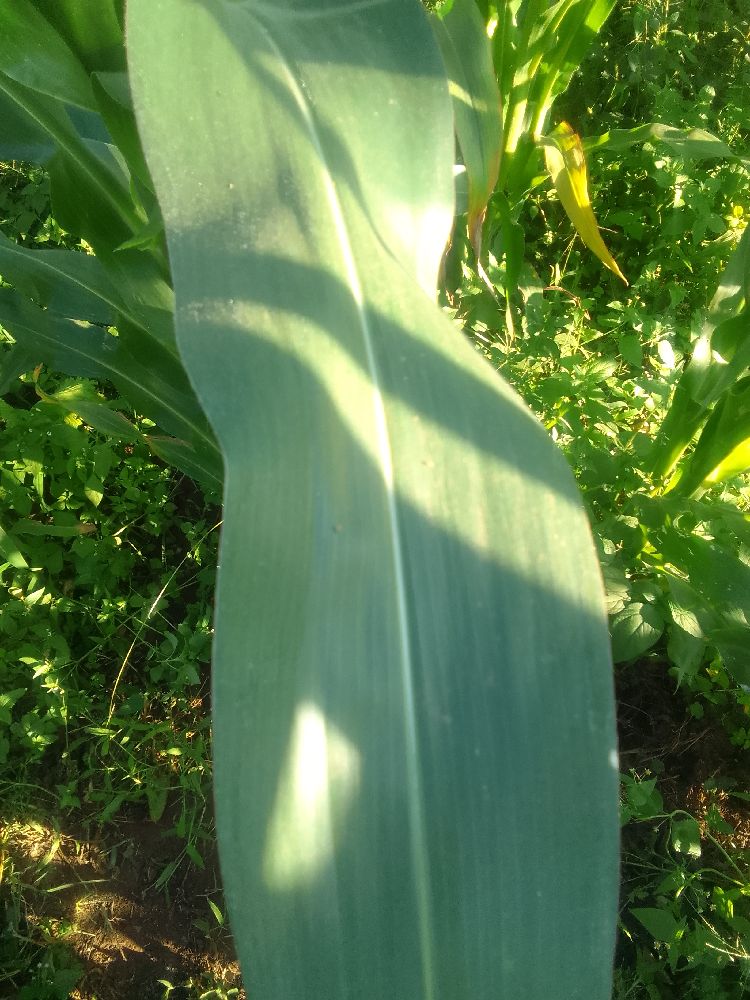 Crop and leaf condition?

maize, healthy
